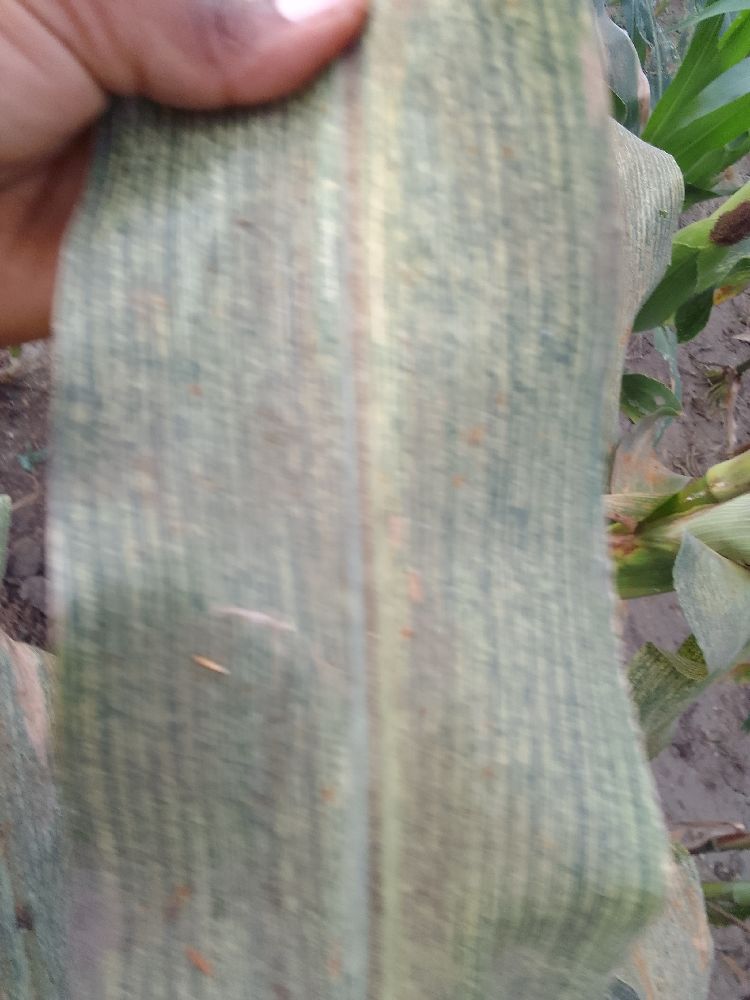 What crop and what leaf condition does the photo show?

maize, maize streak virus
